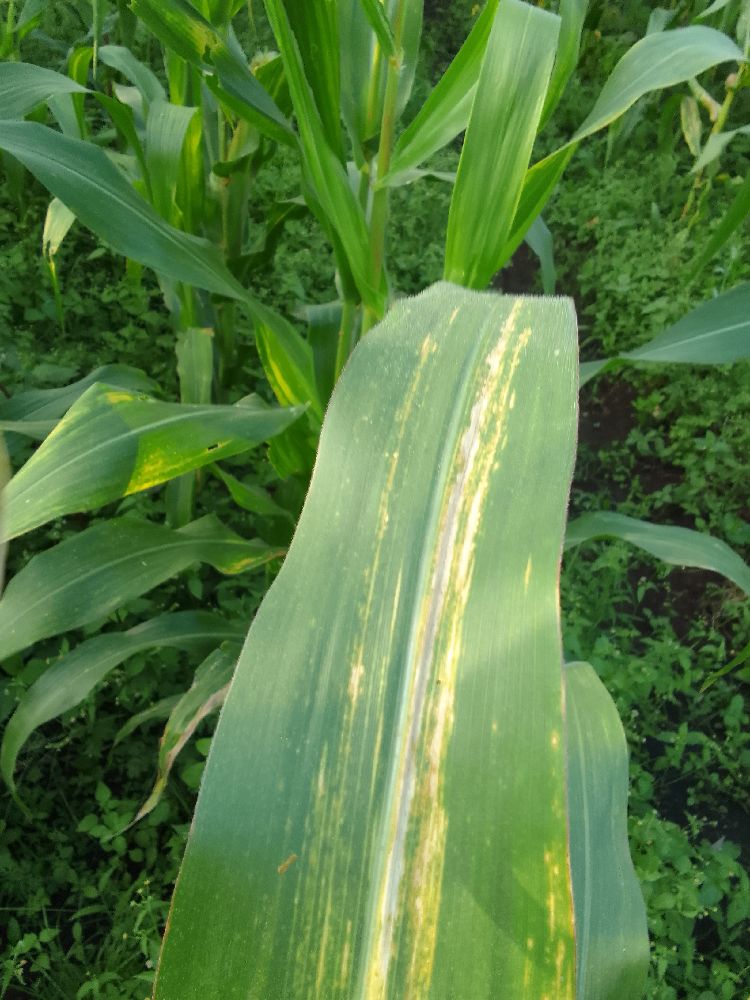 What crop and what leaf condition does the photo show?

maize, maize lethal necrosis
